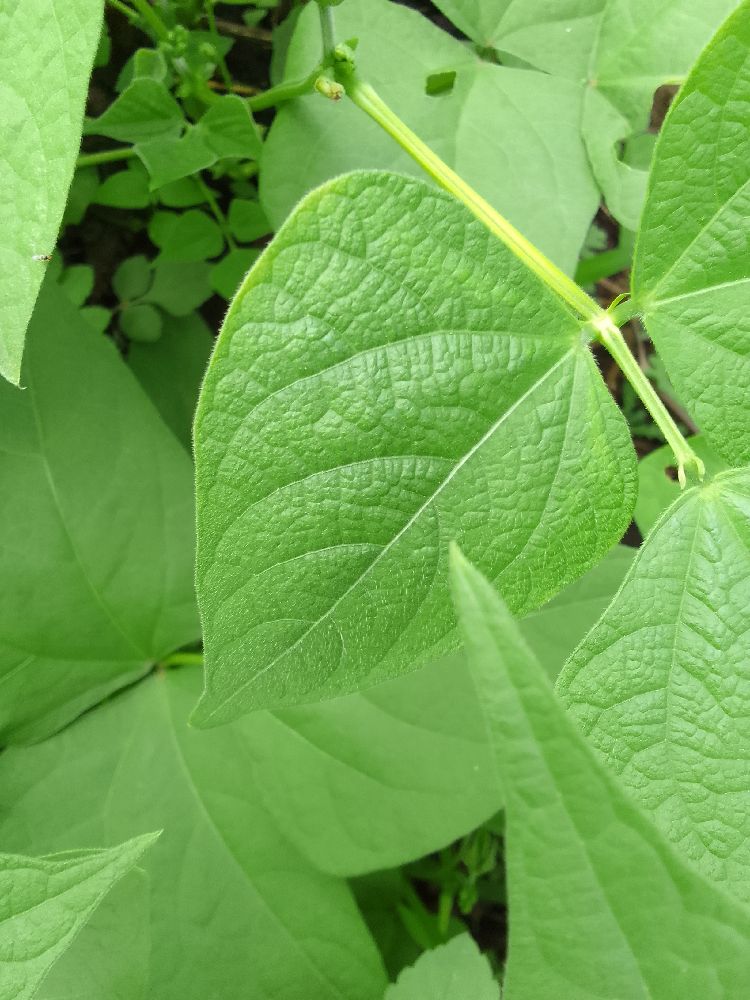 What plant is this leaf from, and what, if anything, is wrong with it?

common bean, healthy
